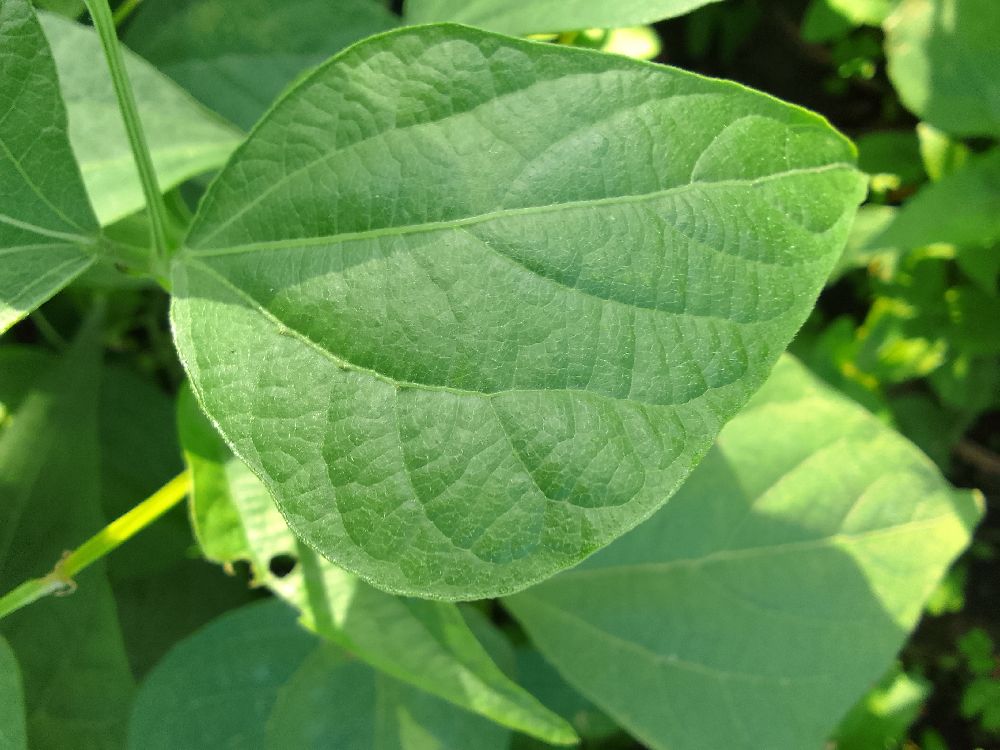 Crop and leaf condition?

common bean, healthy
